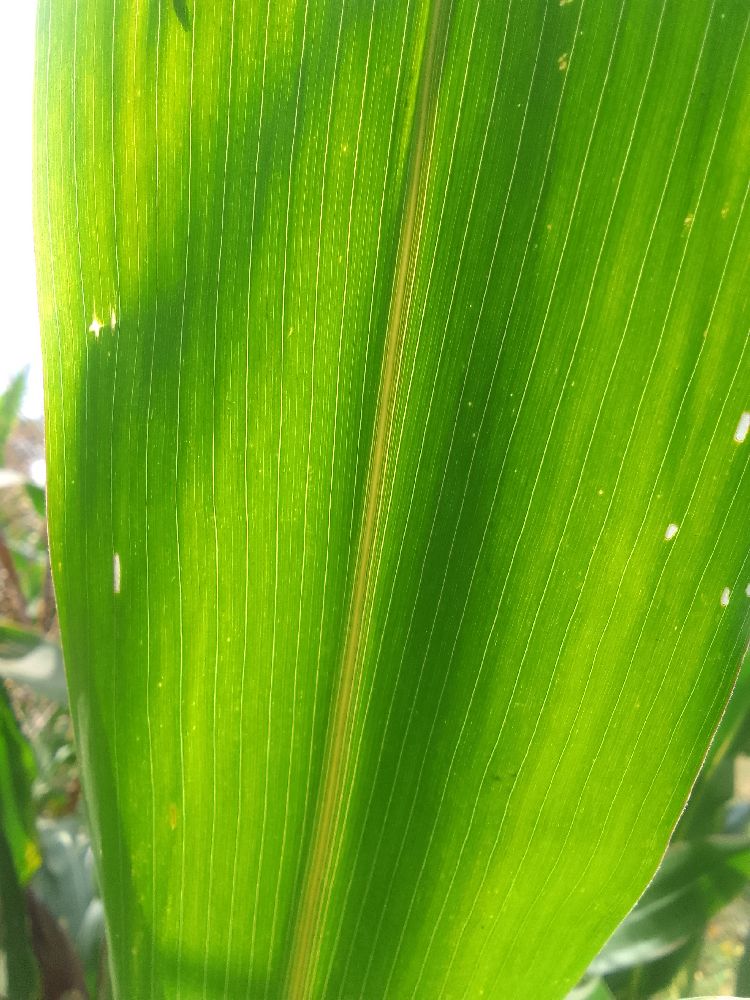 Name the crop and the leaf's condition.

maize, healthy
